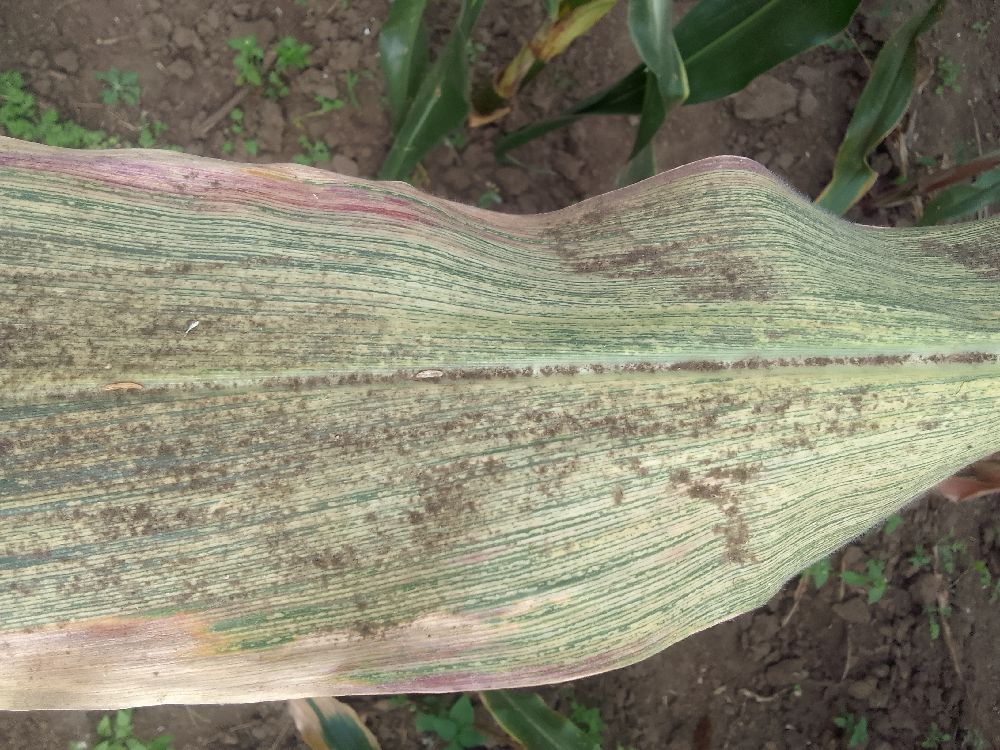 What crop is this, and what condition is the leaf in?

maize, maize streak virus
